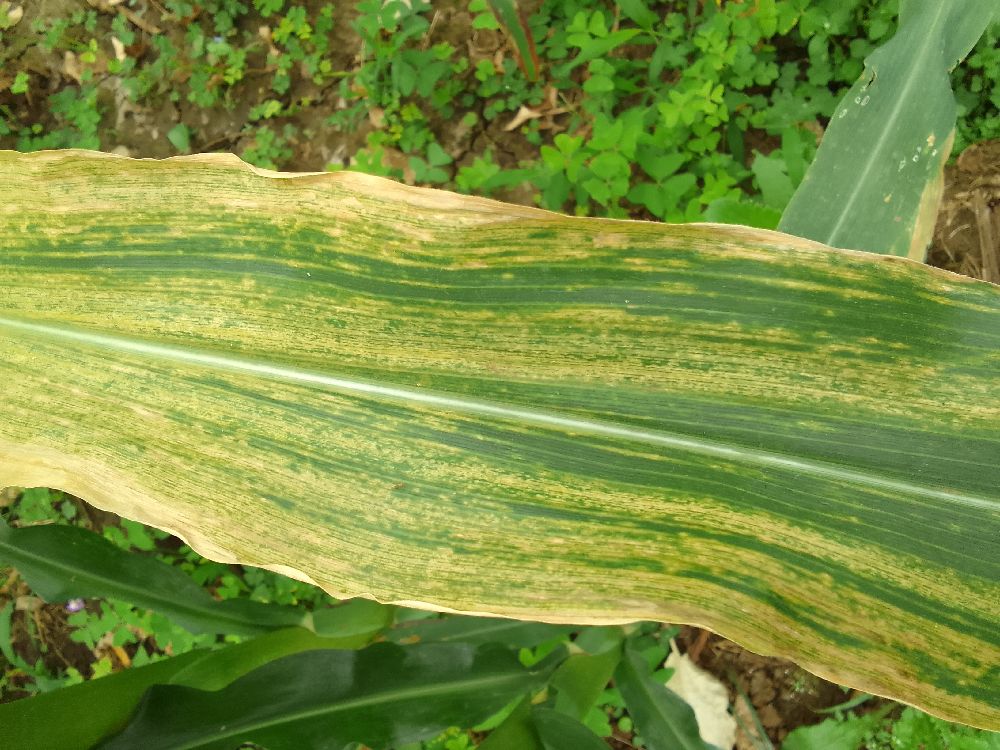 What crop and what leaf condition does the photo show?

maize, maize lethal necrosis
